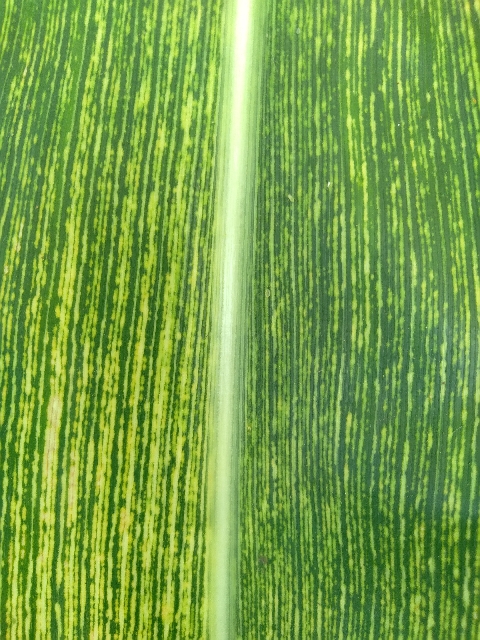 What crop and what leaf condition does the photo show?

maize, maize streak virus
